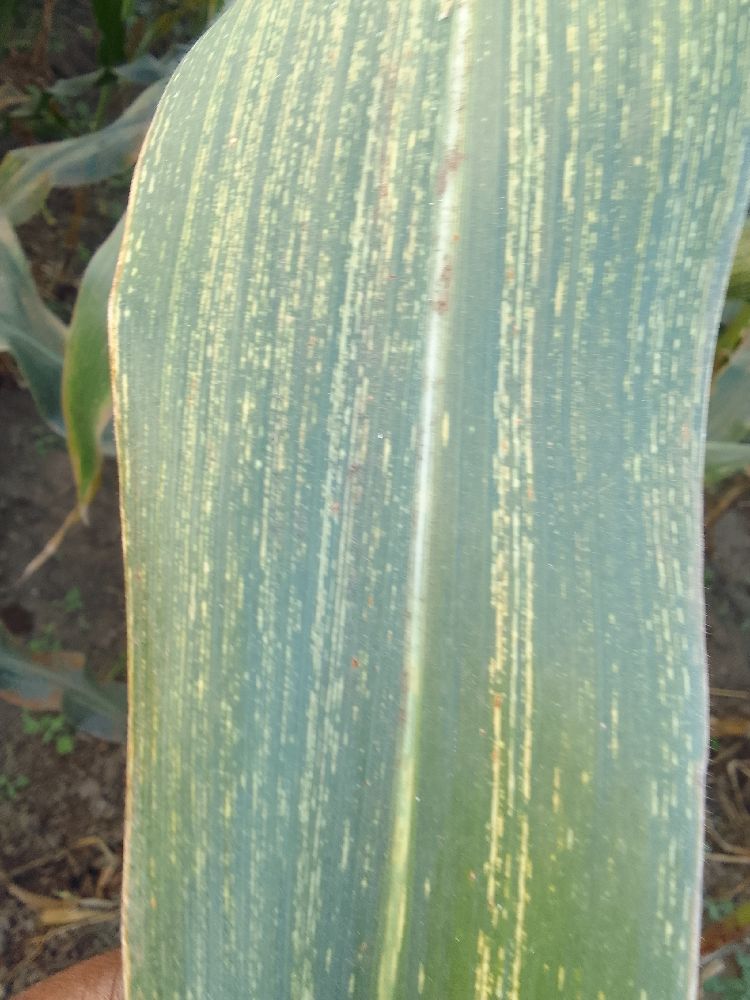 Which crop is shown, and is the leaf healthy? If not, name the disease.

maize, maize streak virus
